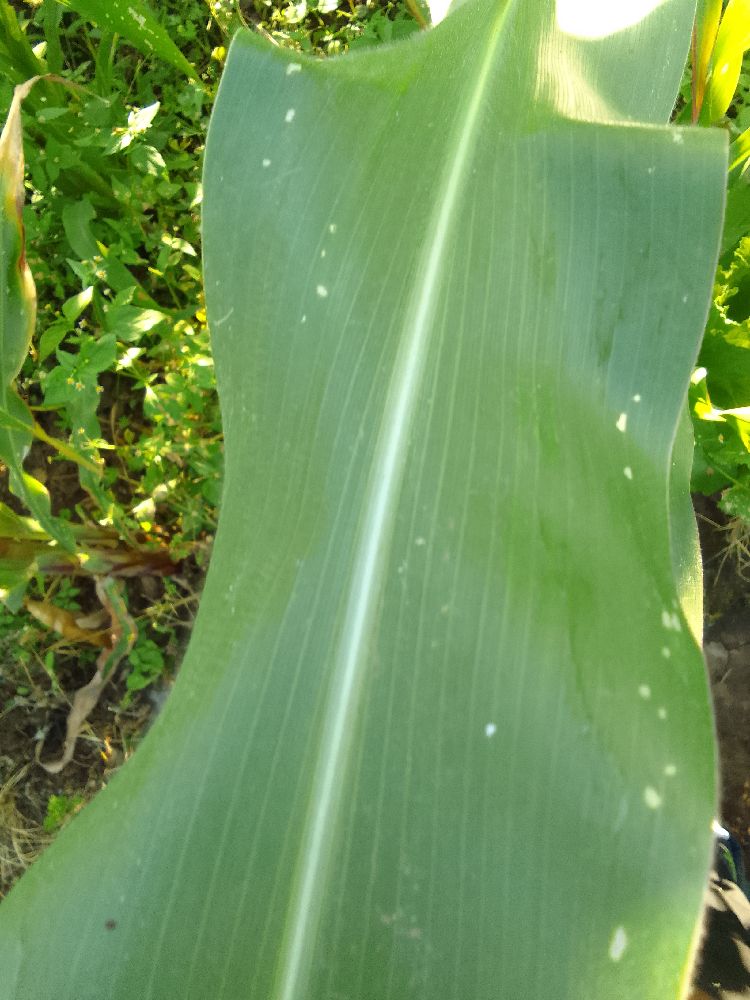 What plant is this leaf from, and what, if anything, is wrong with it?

maize, healthy
